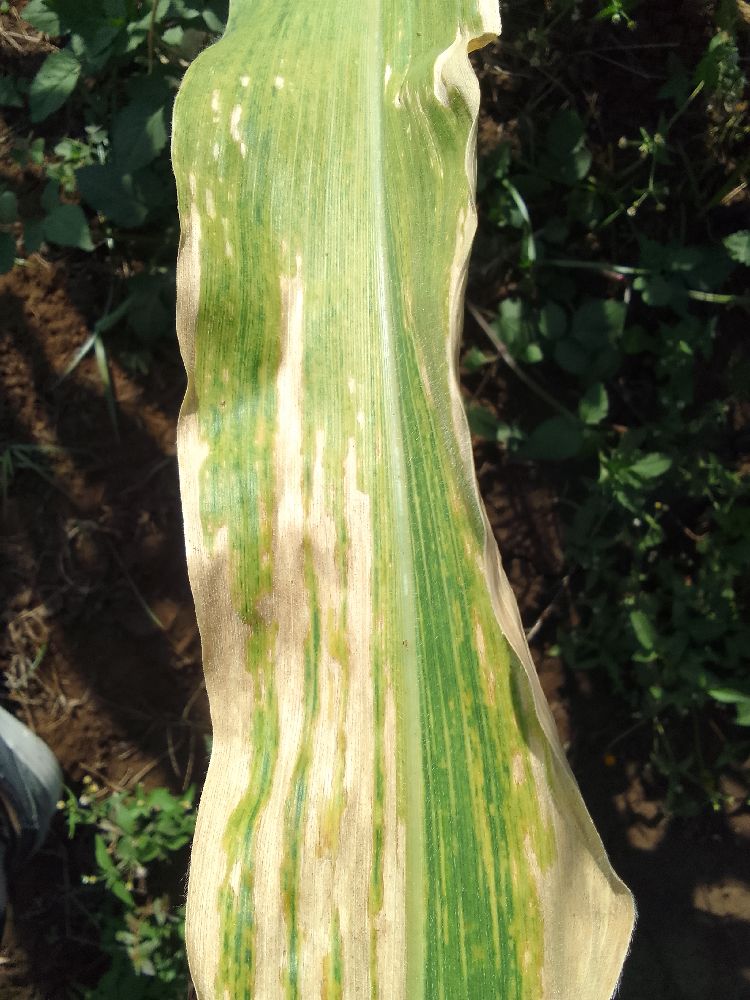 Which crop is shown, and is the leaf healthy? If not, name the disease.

maize, maize lethal necrosis
